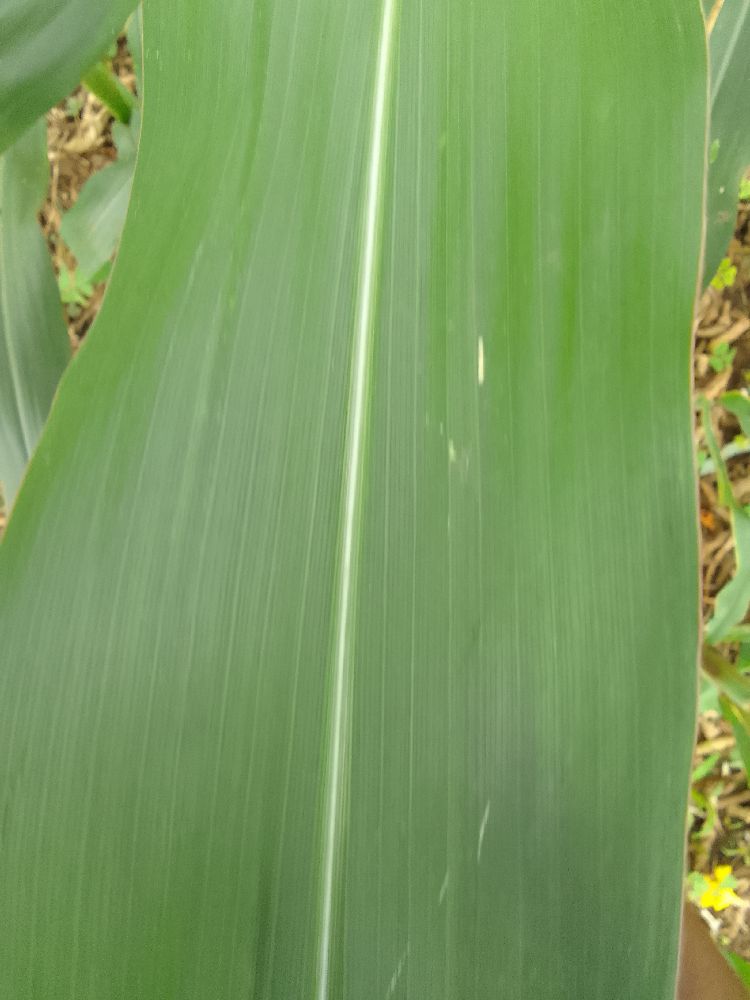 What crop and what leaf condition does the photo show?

maize, healthy
